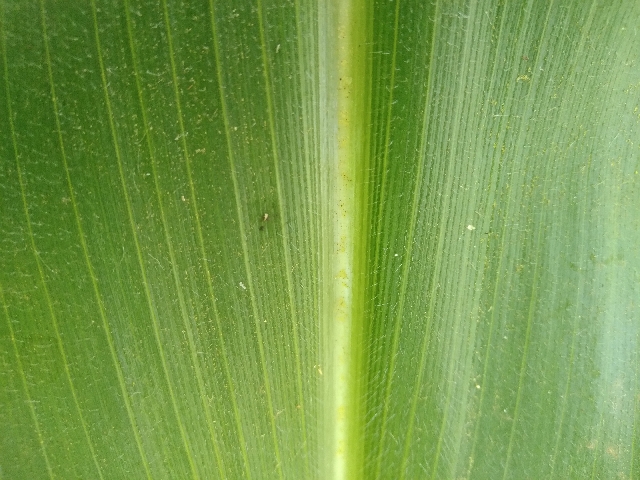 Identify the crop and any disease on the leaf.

maize, healthy
